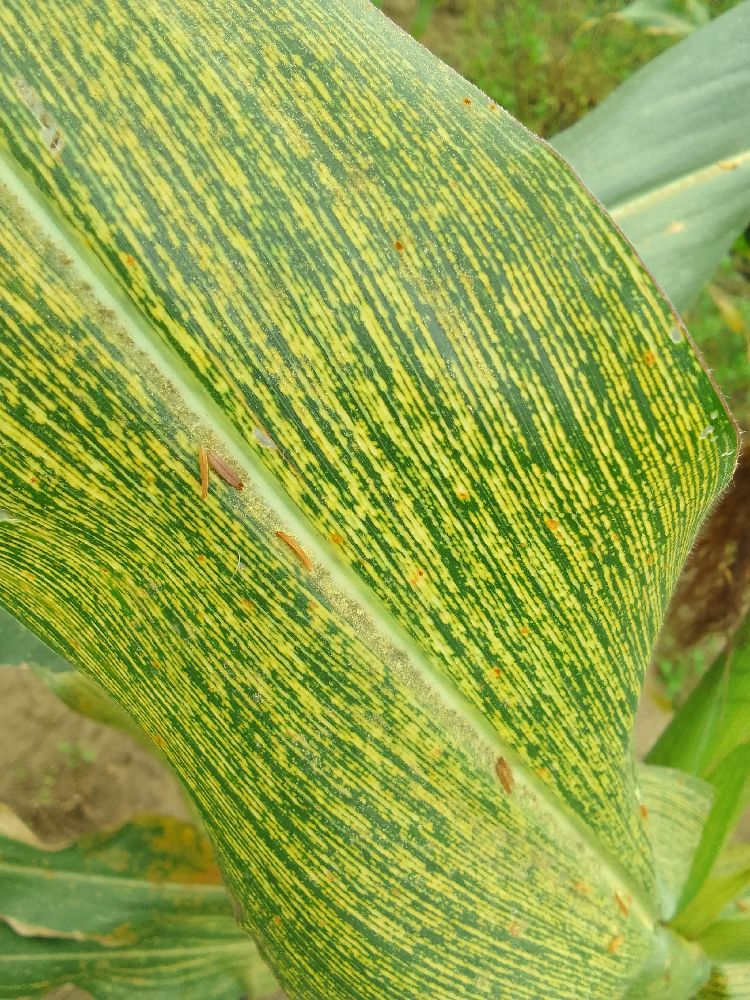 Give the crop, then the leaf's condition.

maize, maize streak virus
